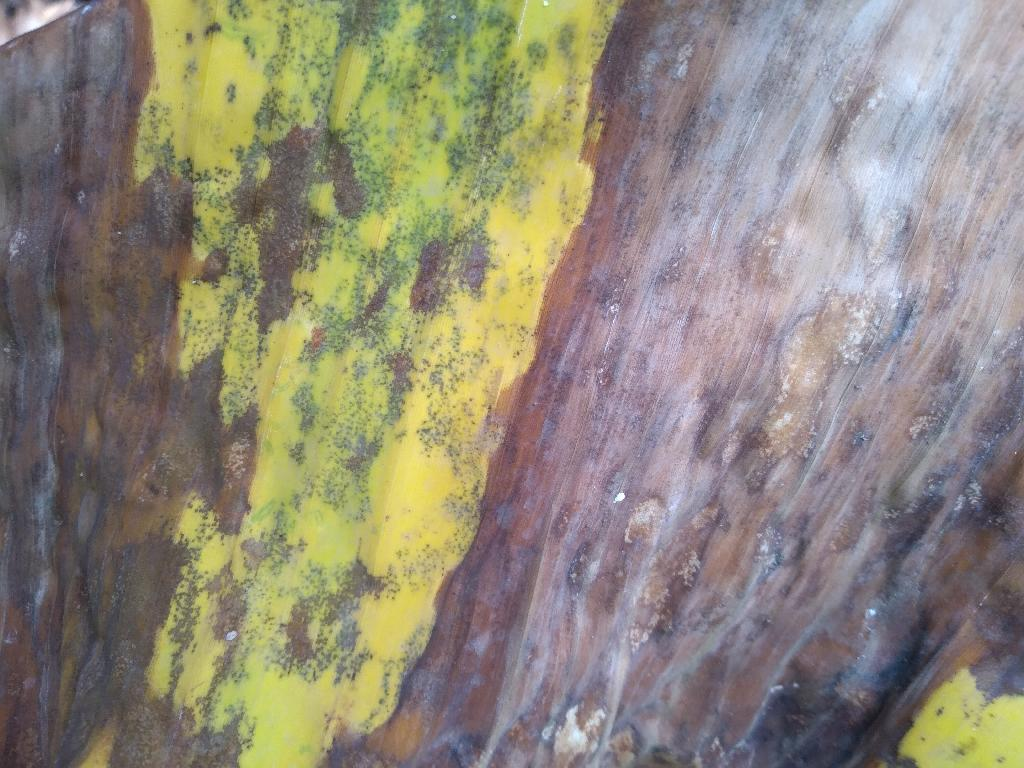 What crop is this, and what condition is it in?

banana, black sigatoka
